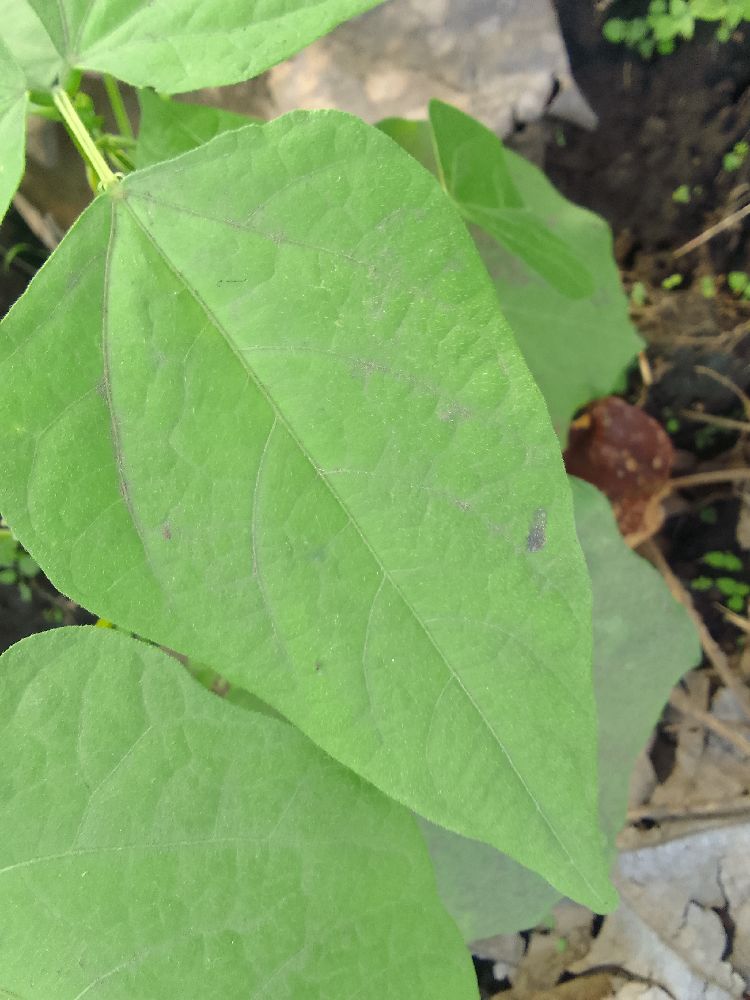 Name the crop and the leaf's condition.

common bean, healthy
